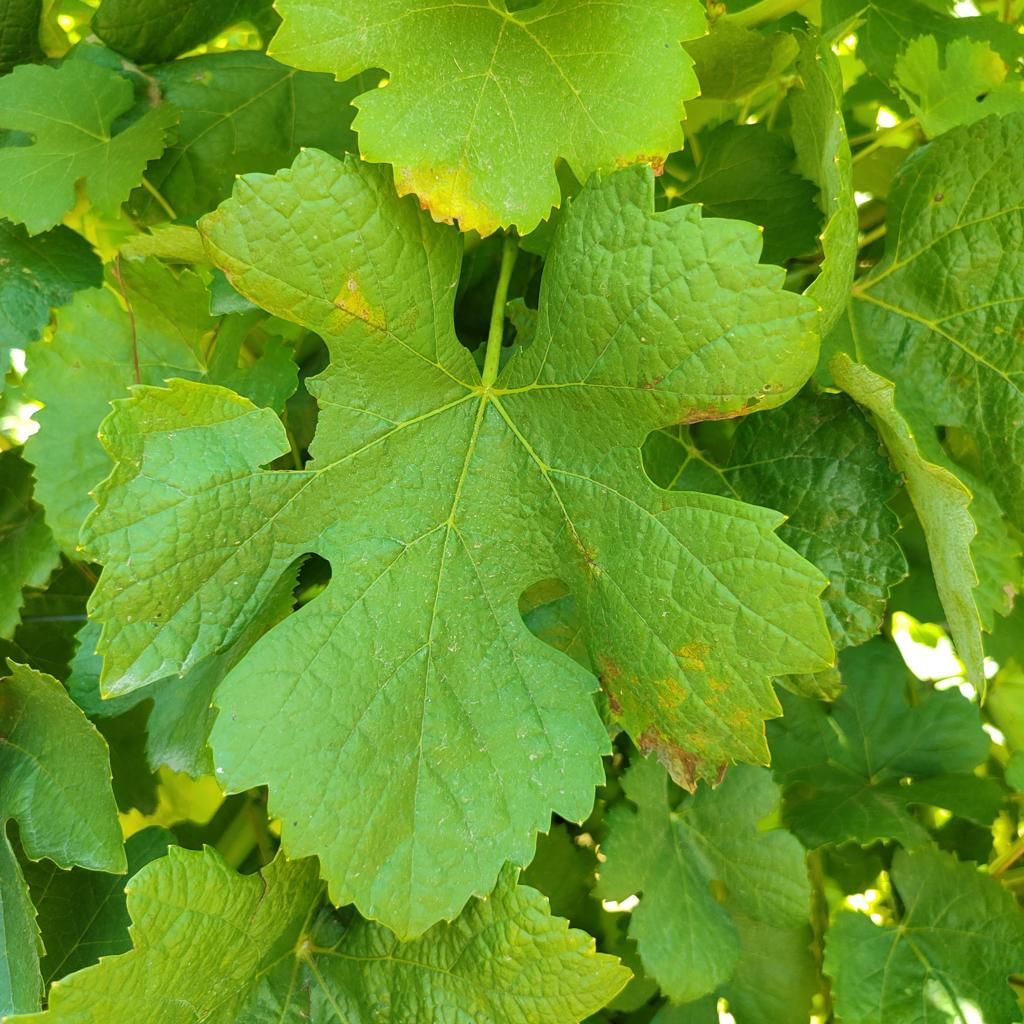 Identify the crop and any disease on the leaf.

grapevine, downy mildew
